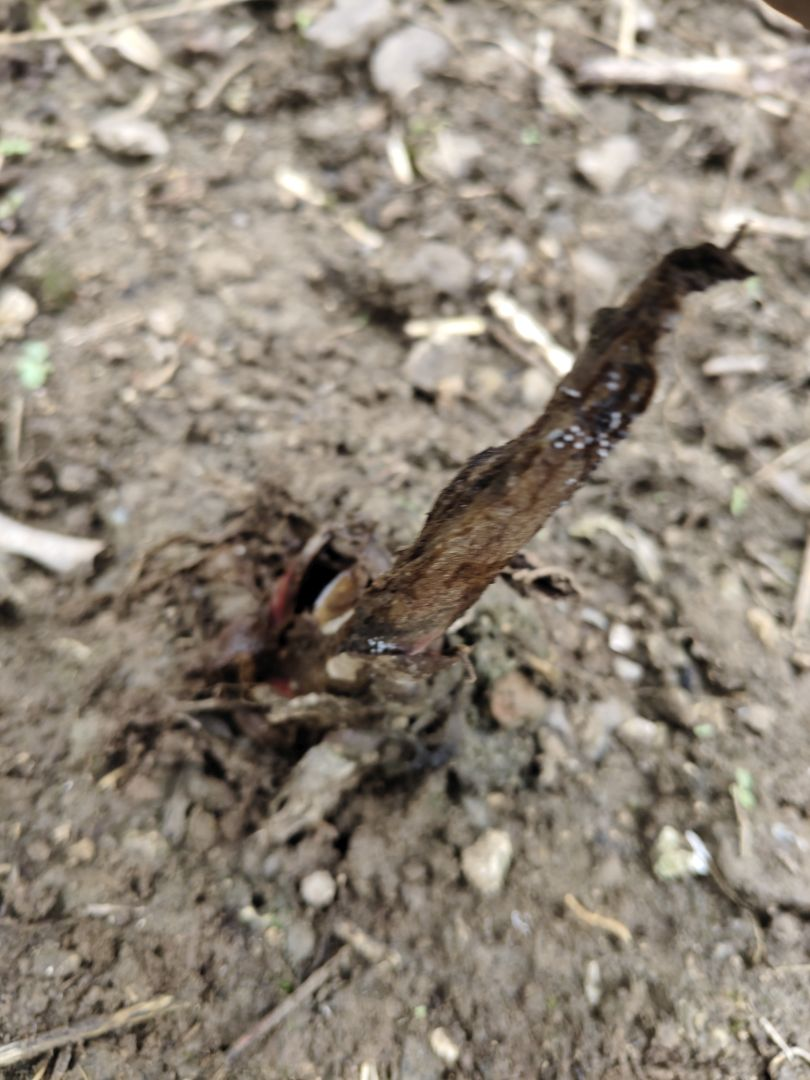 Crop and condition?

taro, root rot
